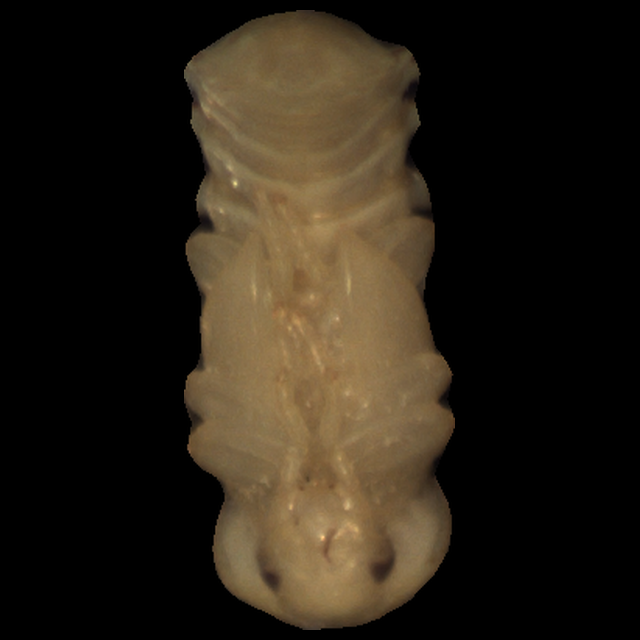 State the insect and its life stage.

mealworm pupa
